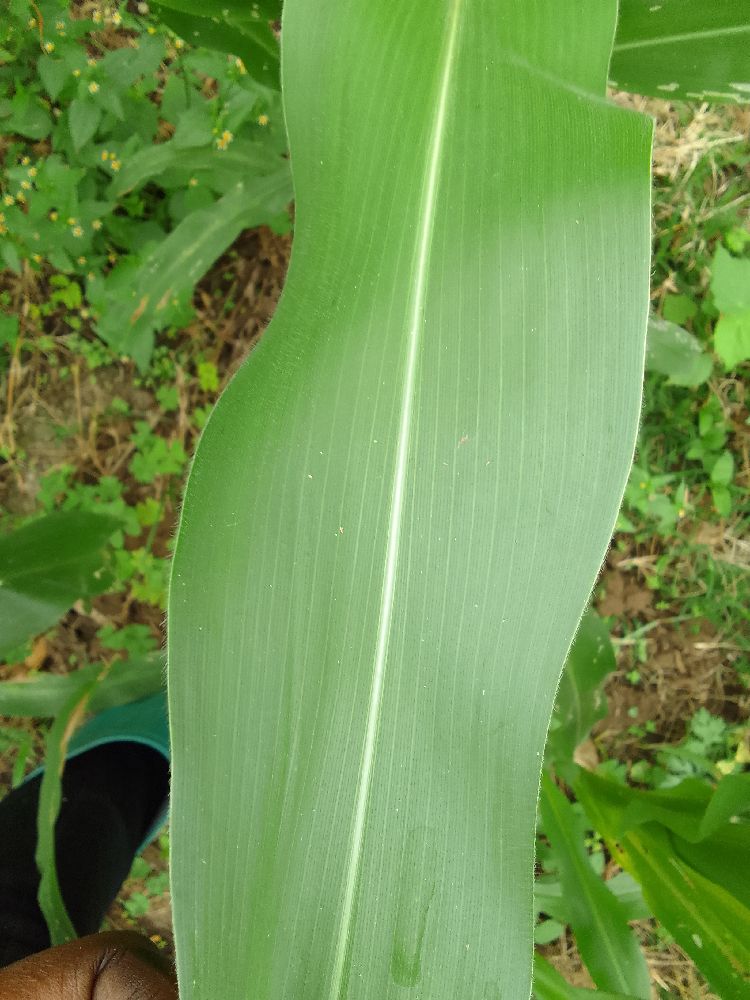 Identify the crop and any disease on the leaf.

maize, healthy
